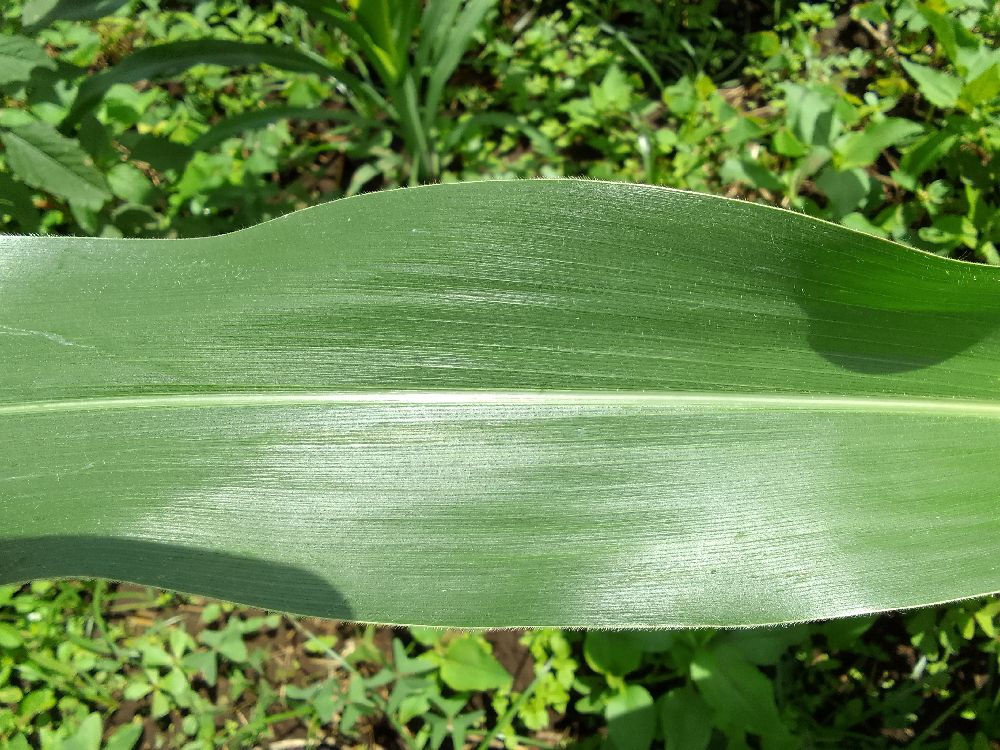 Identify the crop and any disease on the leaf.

maize, healthy
